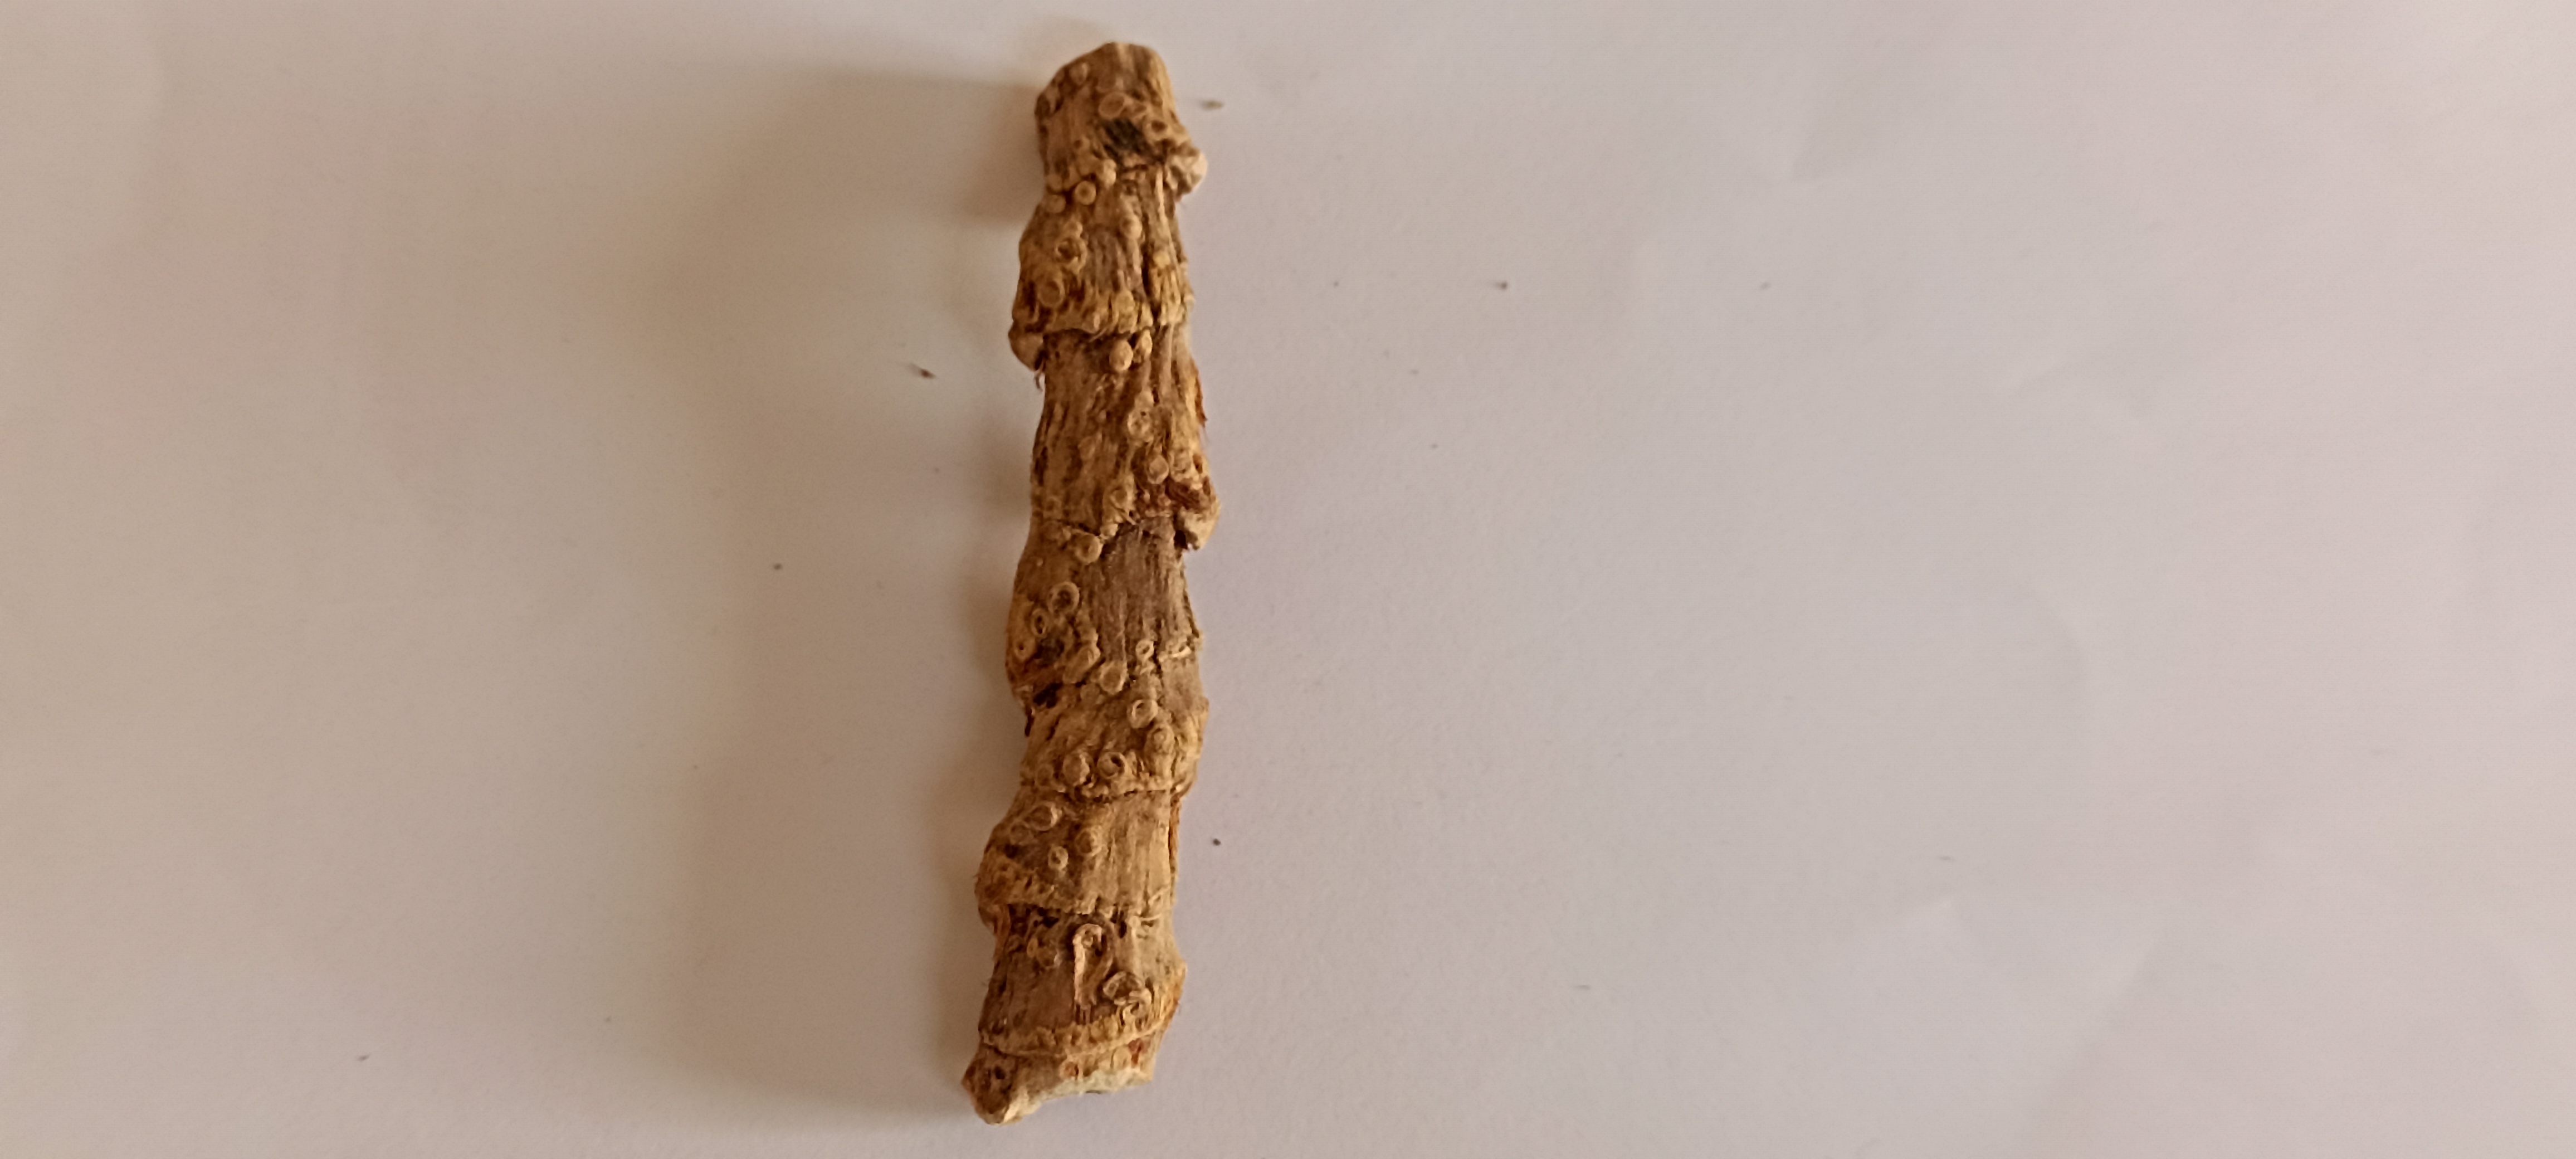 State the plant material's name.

vekhand
